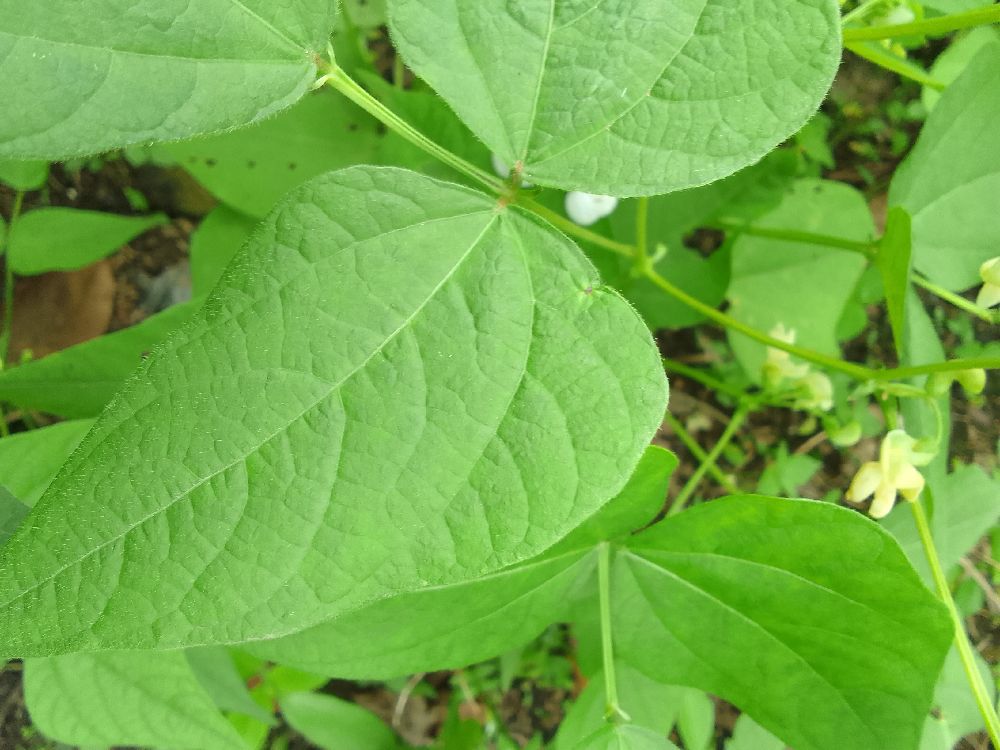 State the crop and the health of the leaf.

common bean, healthy
